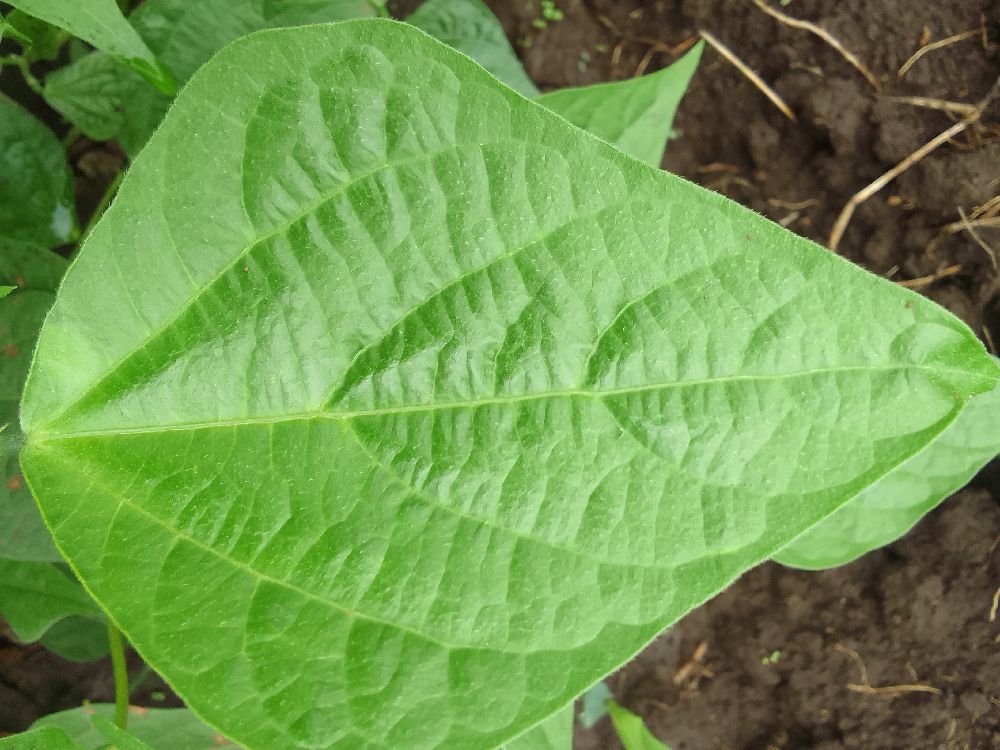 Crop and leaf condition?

common bean, healthy
